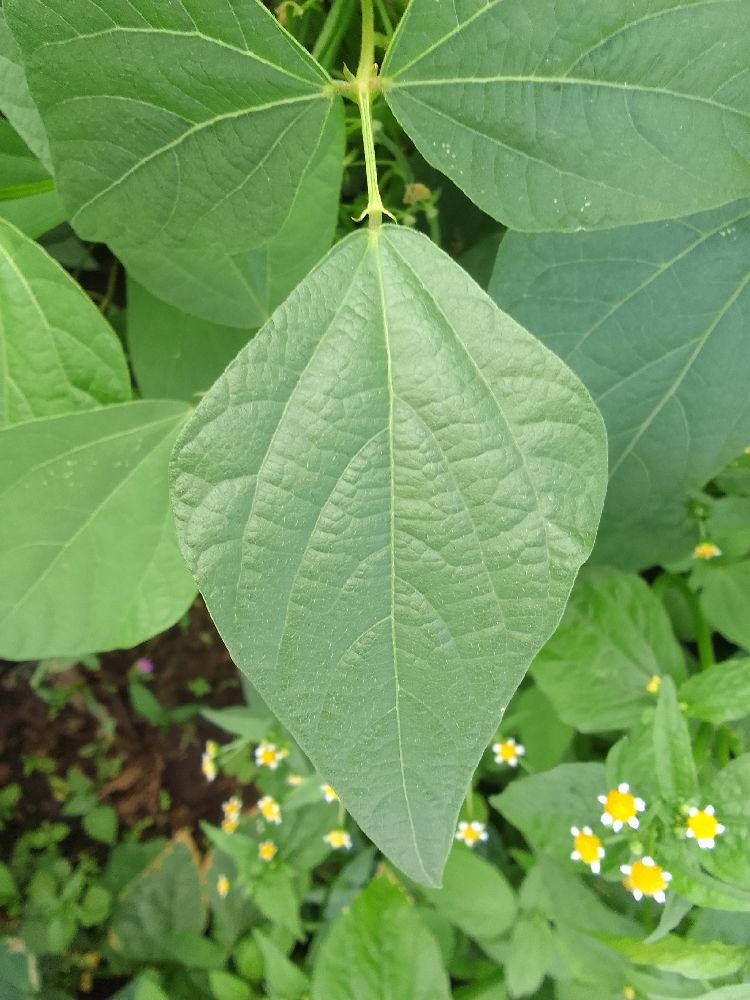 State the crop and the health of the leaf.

common bean, healthy
